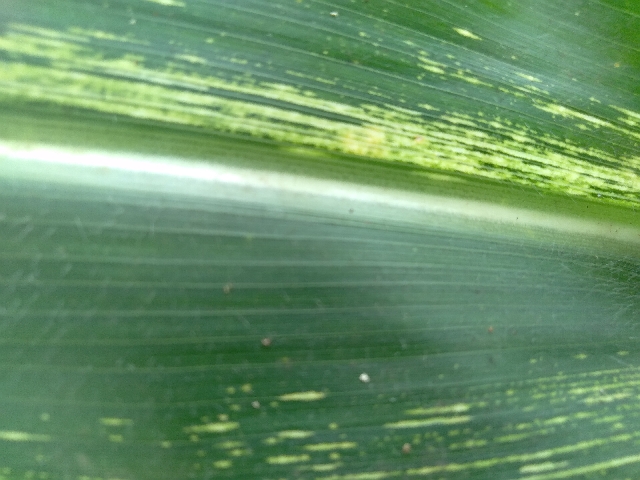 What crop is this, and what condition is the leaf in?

maize, maize streak virus
